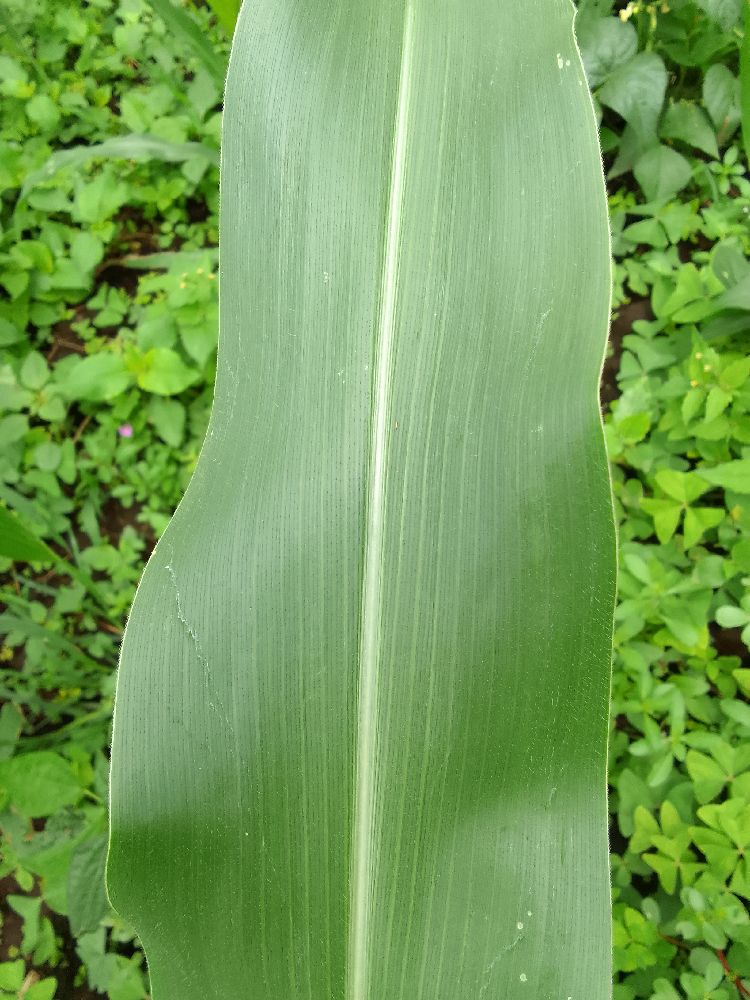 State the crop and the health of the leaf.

maize, healthy
